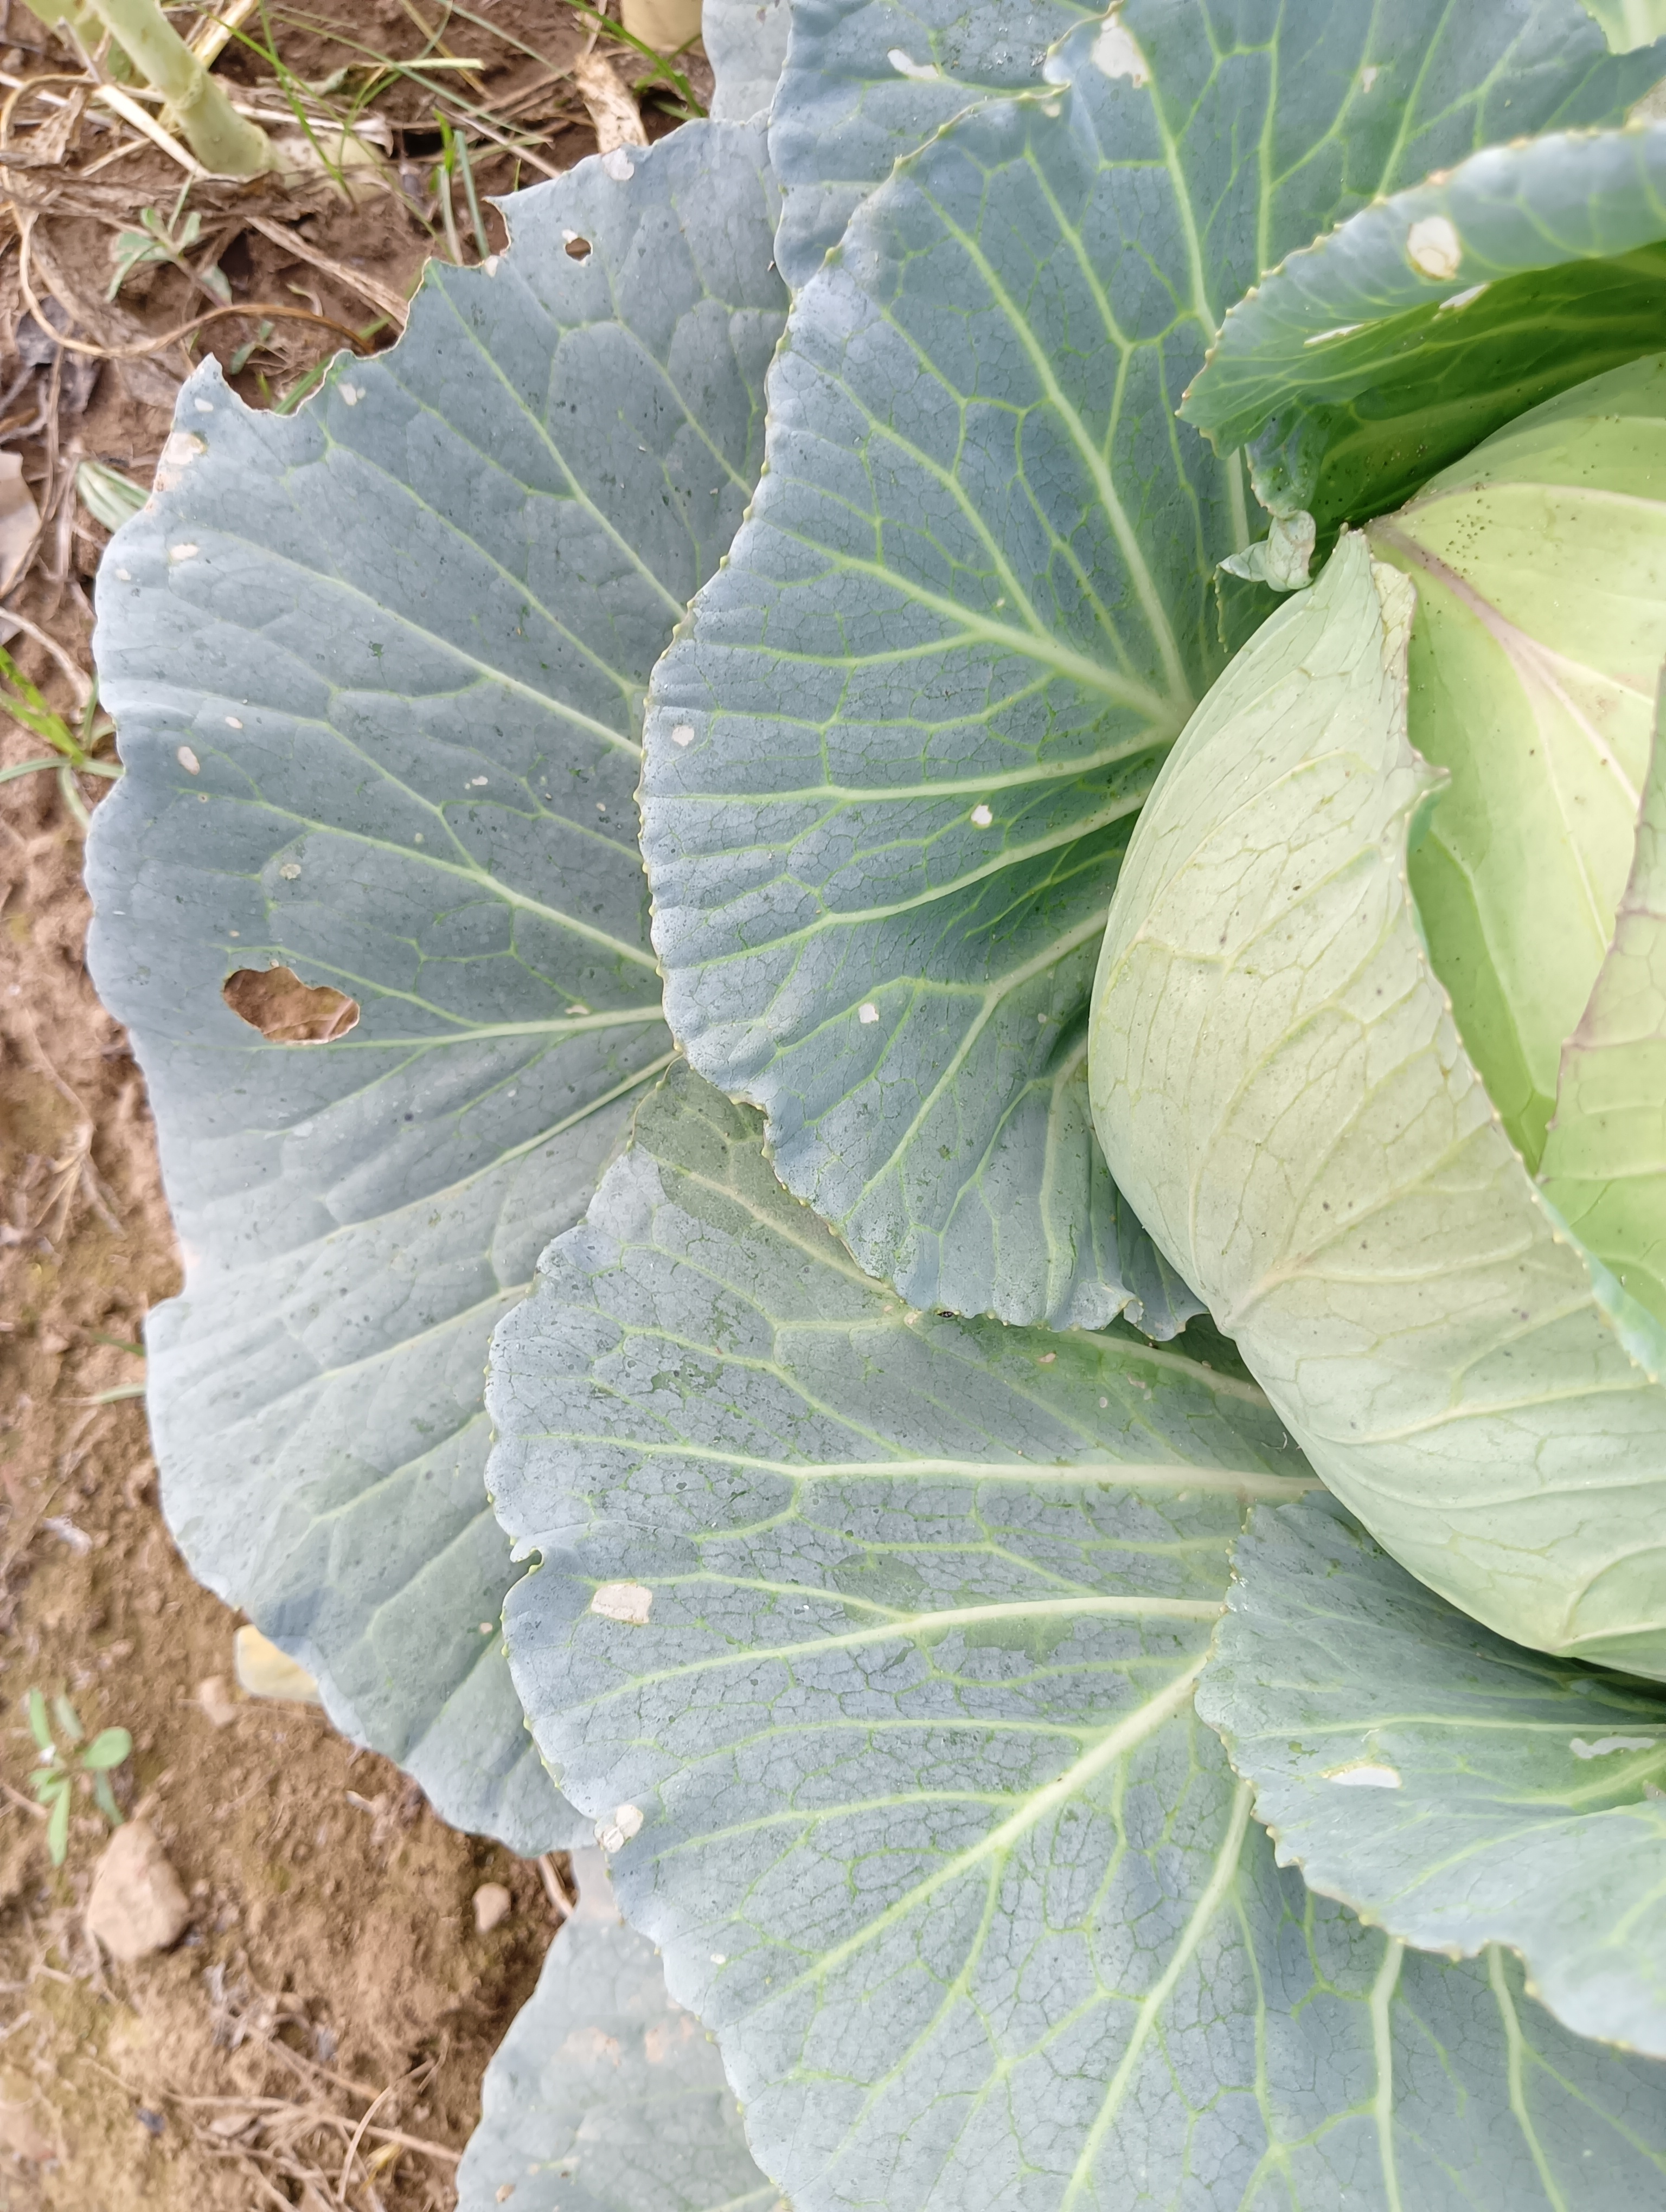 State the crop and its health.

cabbage, healthy
